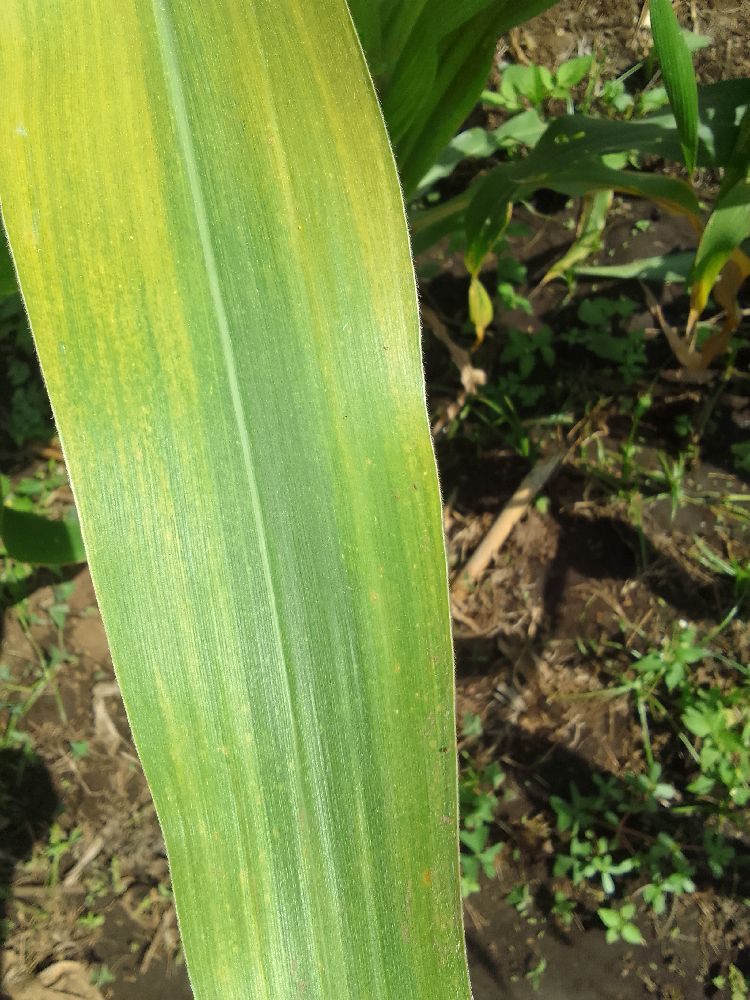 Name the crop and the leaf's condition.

maize, maize lethal necrosis
